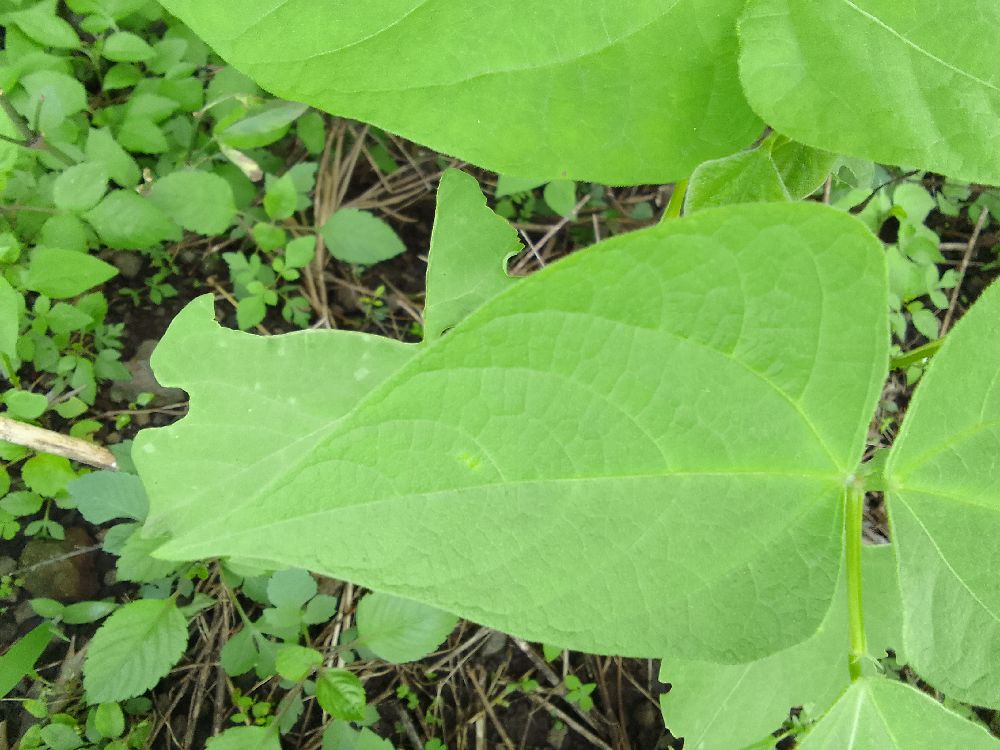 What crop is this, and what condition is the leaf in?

common bean, healthy
